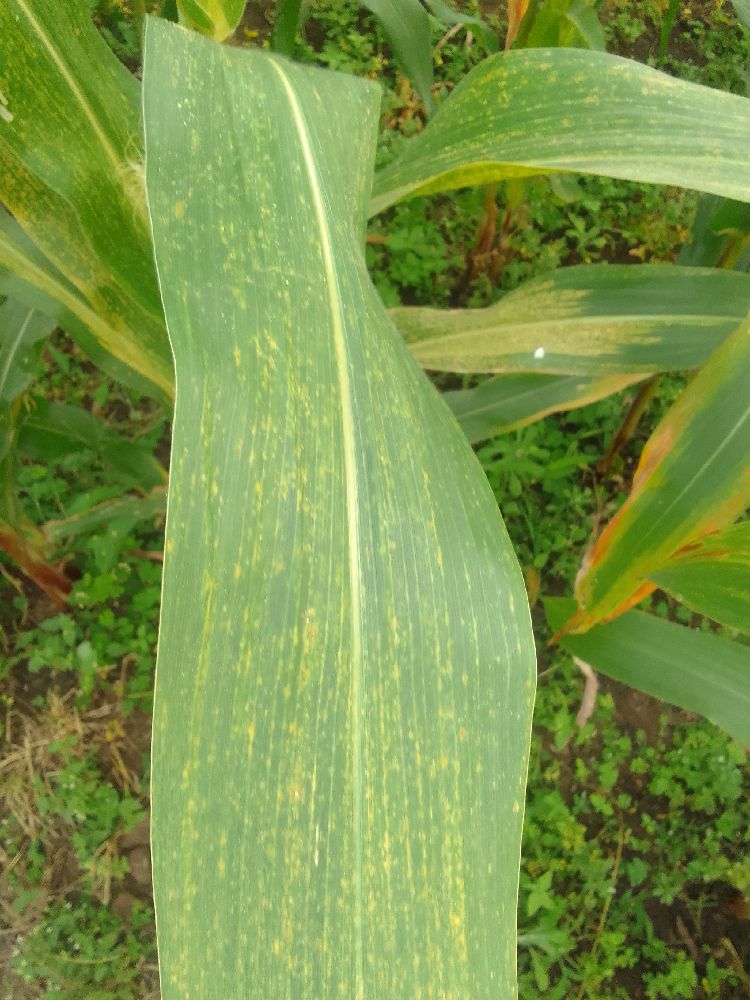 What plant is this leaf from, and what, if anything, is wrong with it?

maize, maize streak virus
